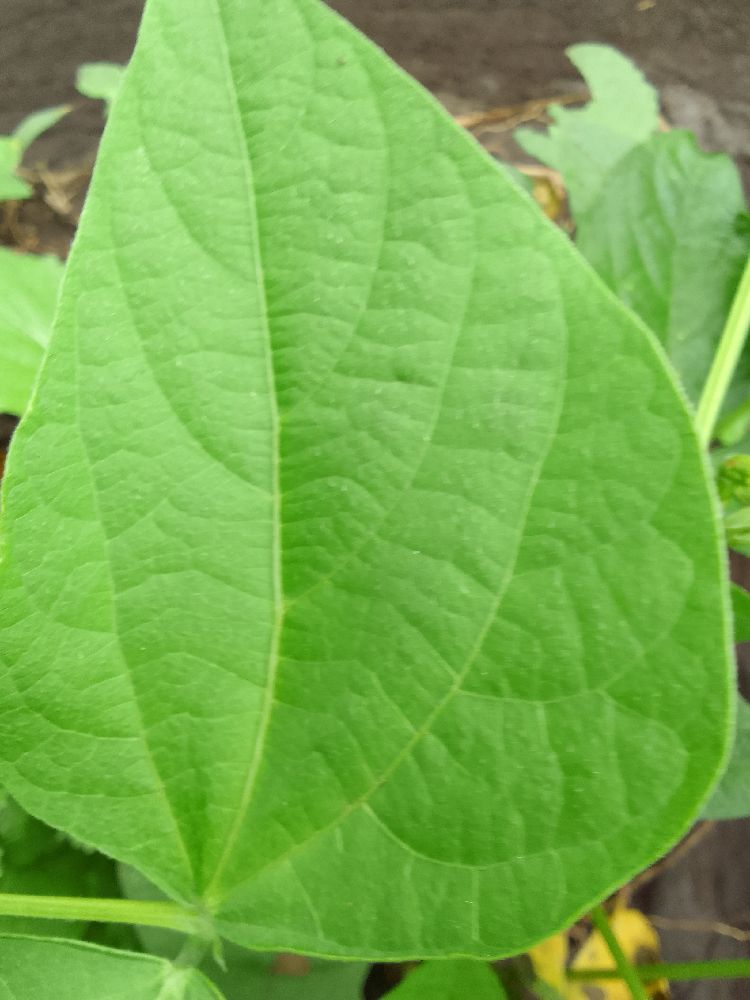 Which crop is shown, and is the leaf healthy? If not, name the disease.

common bean, healthy
